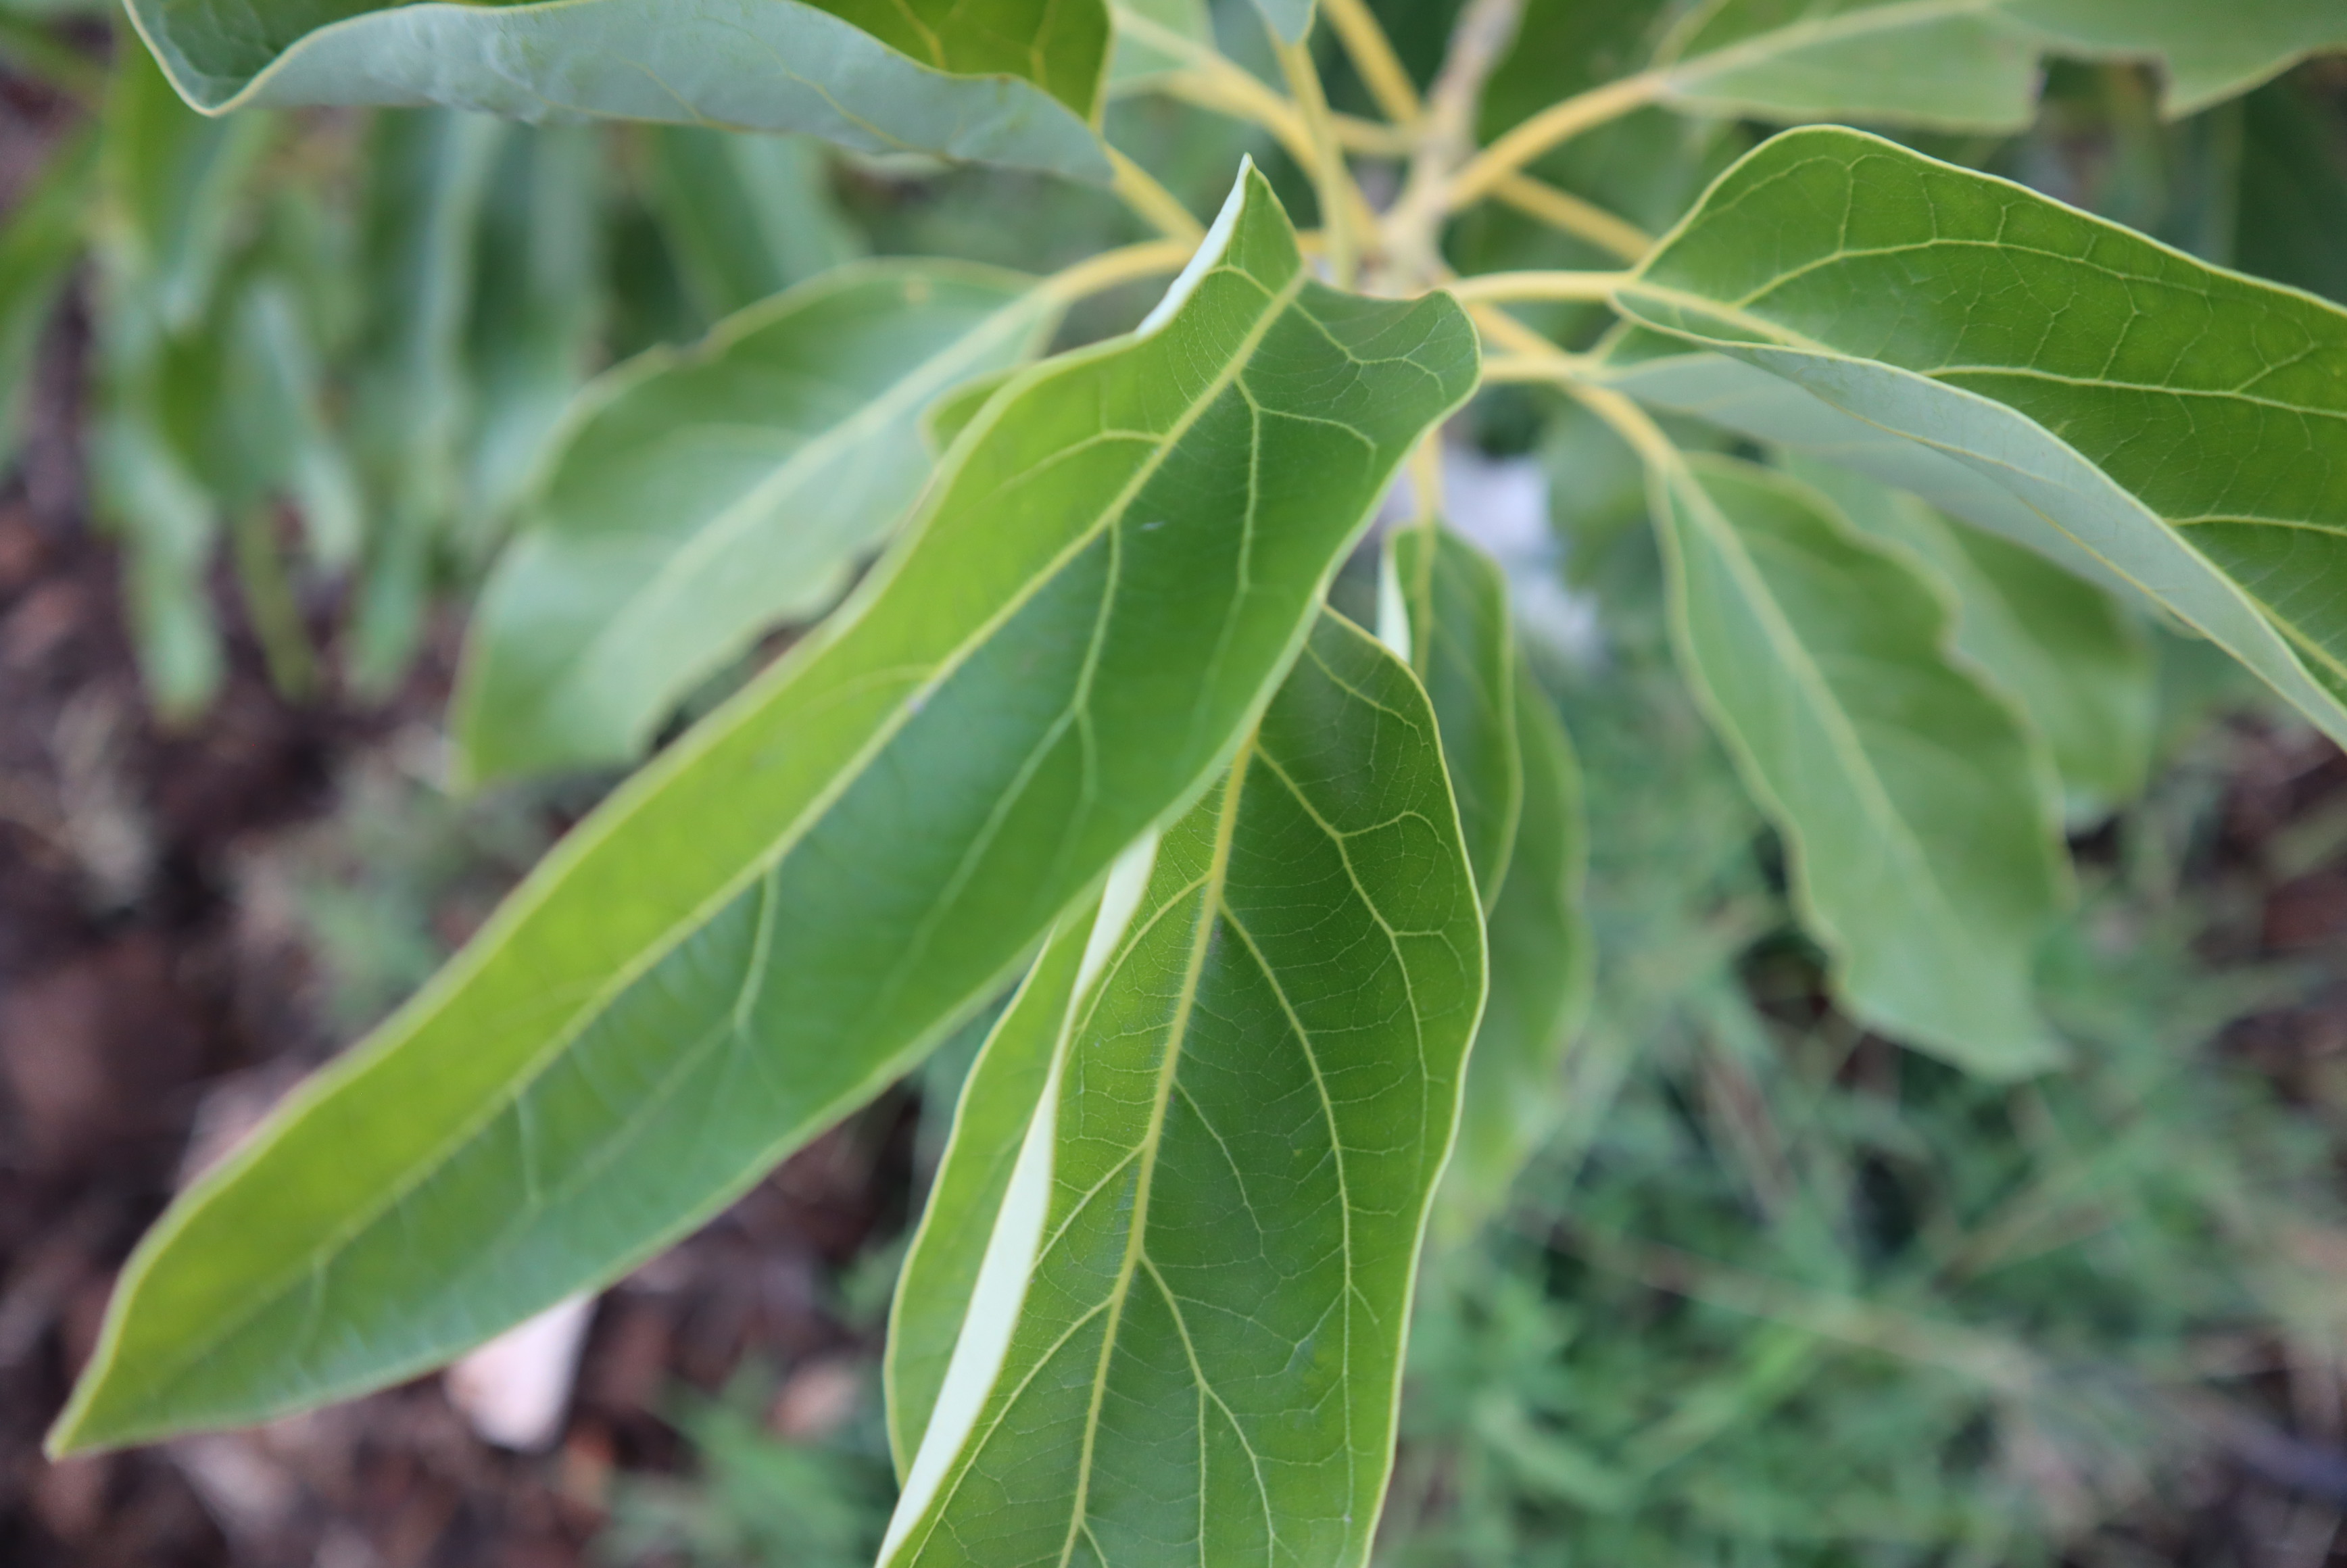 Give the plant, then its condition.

avocado, healthy
